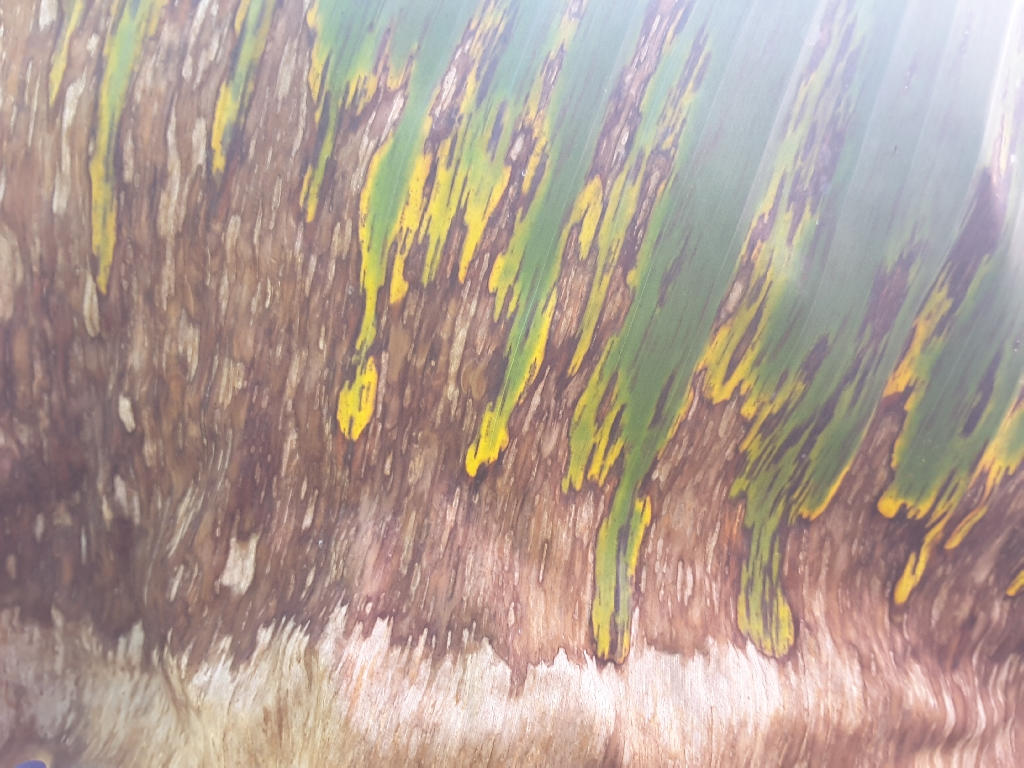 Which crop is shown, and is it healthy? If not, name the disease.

banana, black sigatoka
